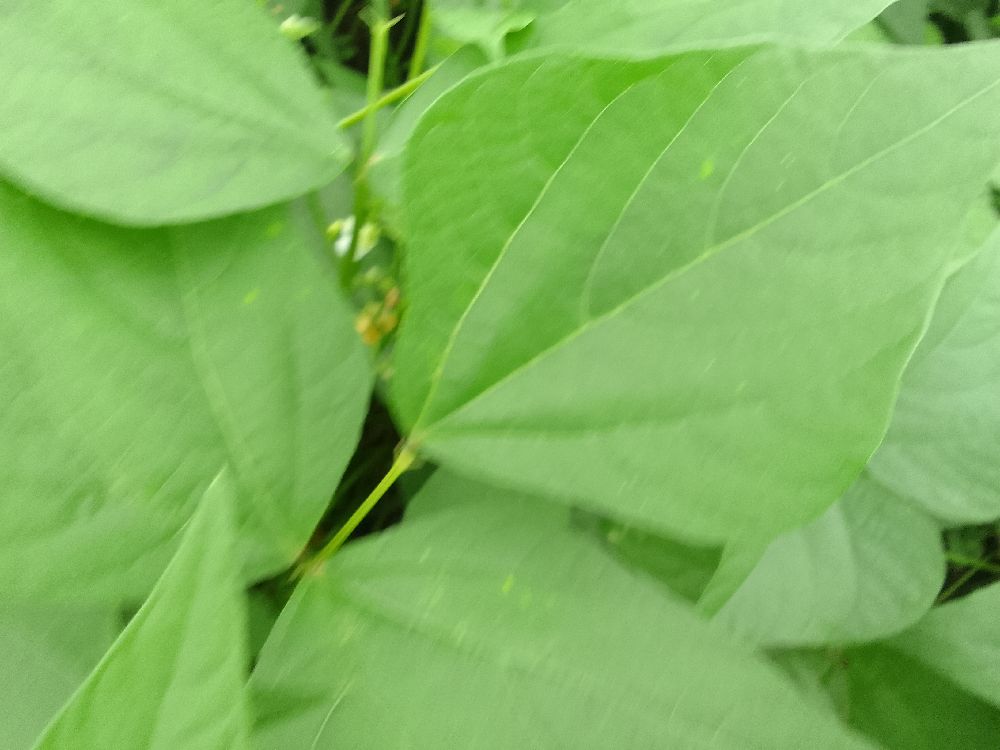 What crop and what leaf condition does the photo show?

common bean, healthy
